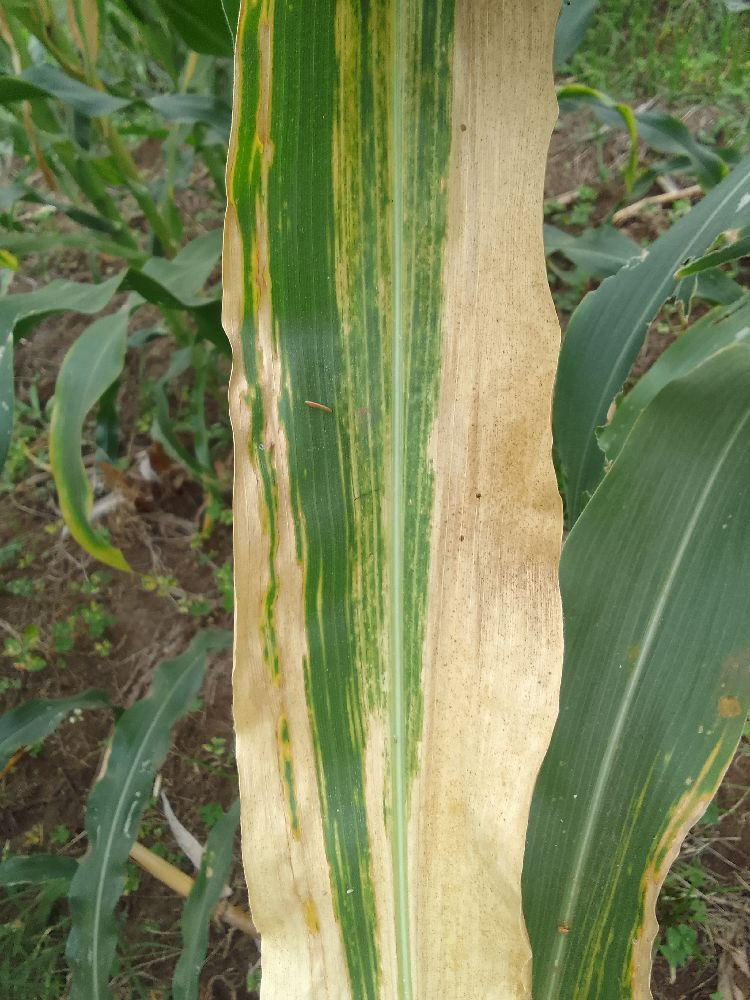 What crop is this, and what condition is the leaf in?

maize, maize lethal necrosis
